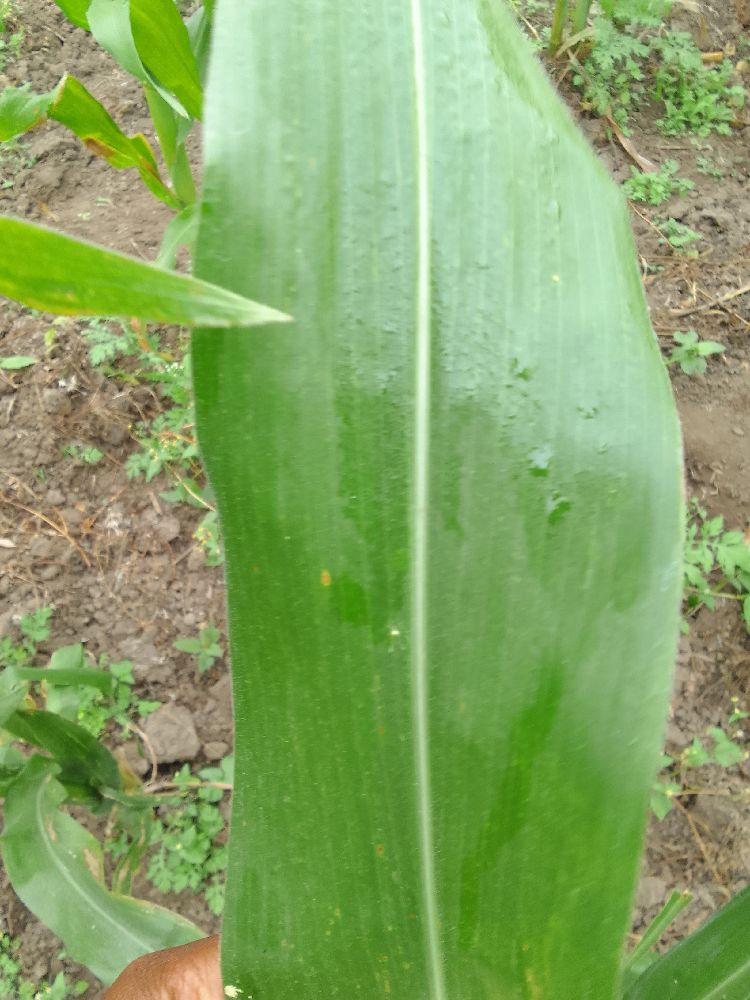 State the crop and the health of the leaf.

maize, healthy
